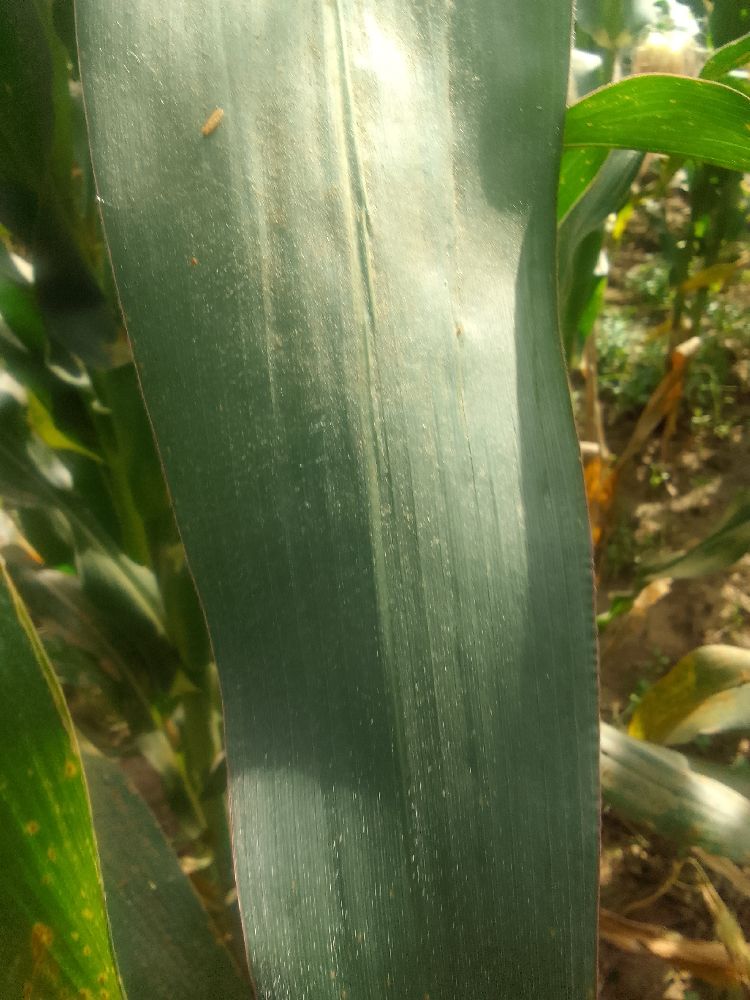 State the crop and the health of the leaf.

maize, healthy
